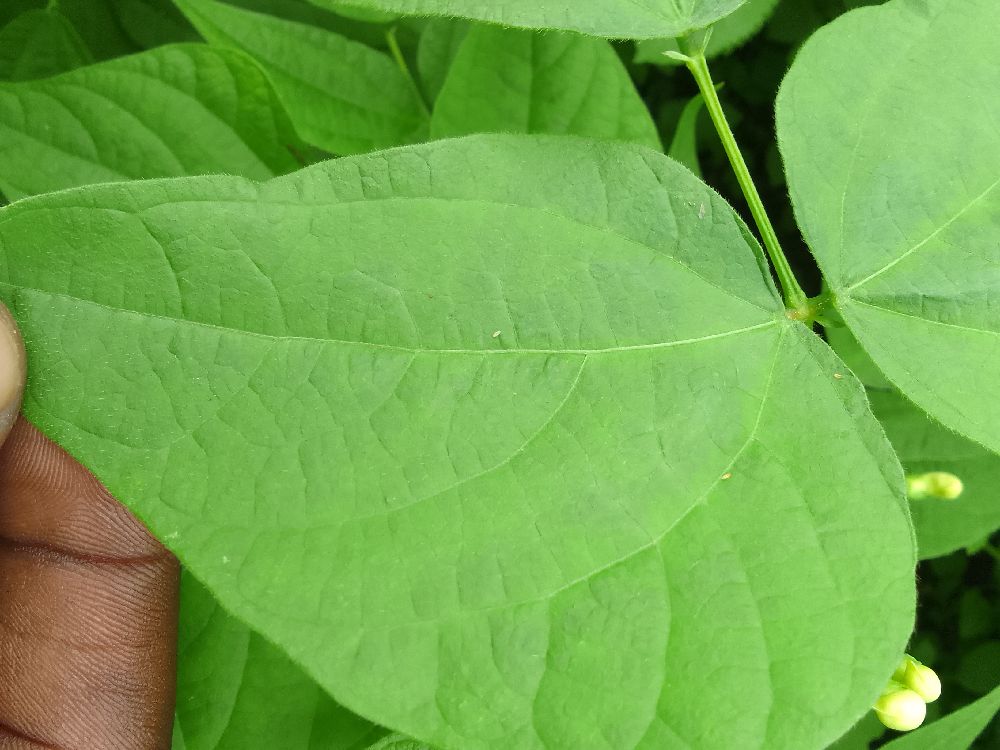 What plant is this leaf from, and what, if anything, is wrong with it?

common bean, healthy
